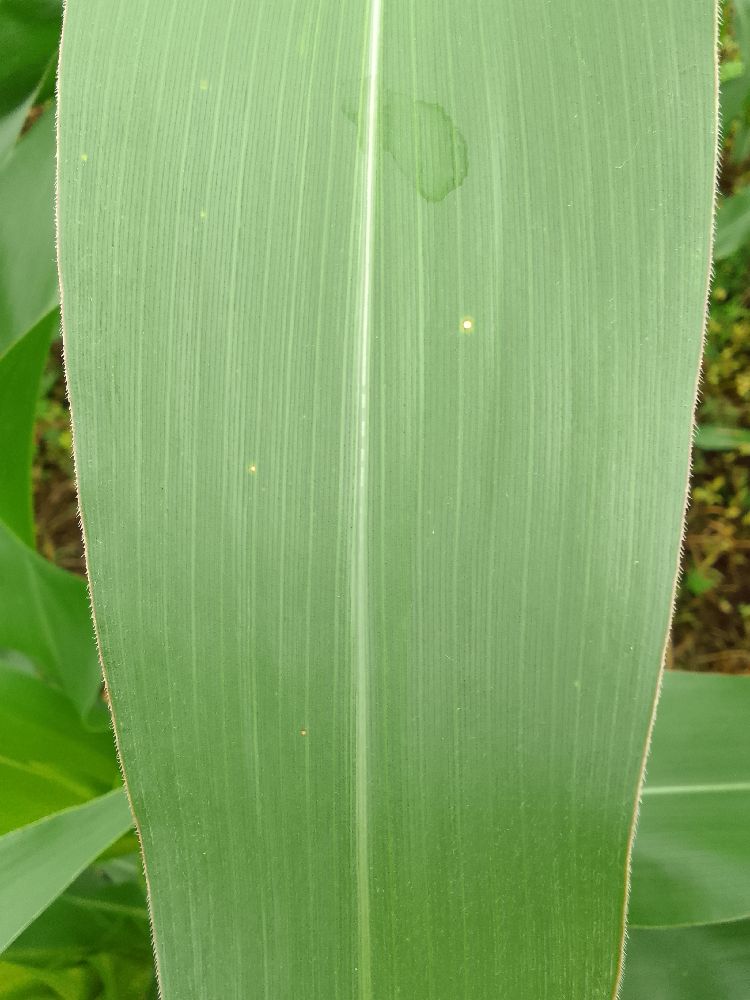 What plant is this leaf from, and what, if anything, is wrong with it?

maize, healthy
